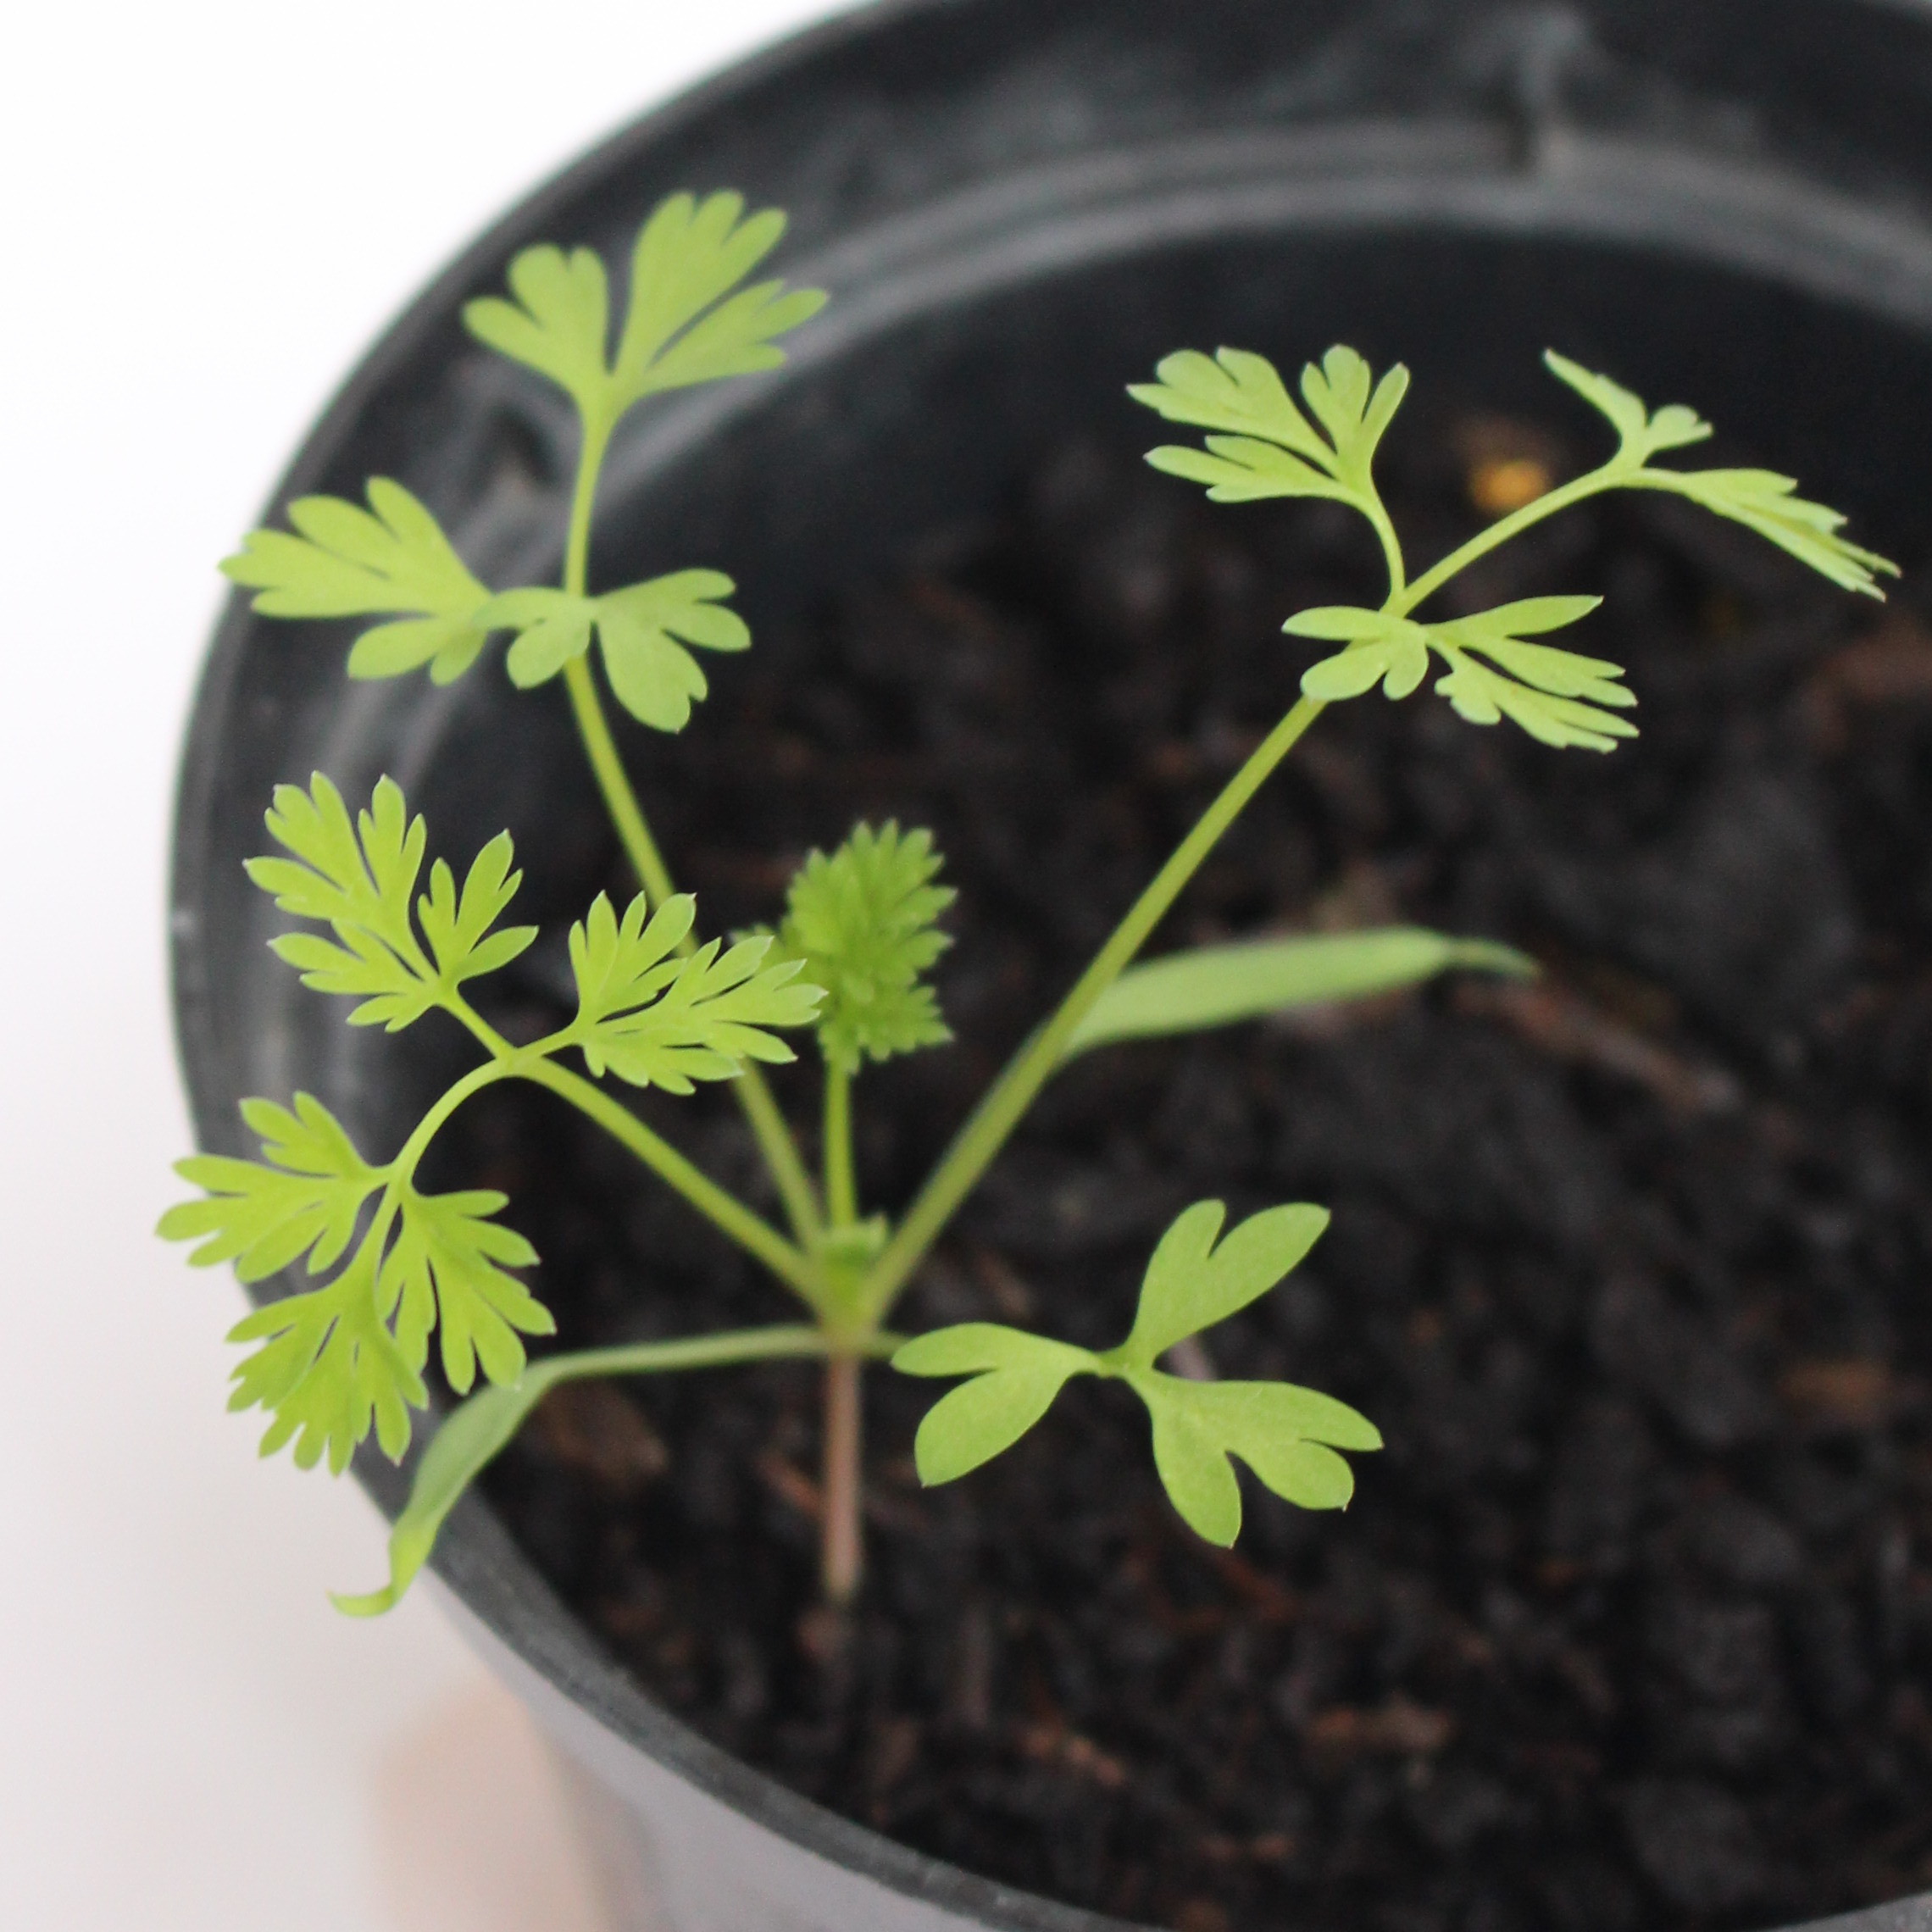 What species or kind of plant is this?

Fumaria officinalis
